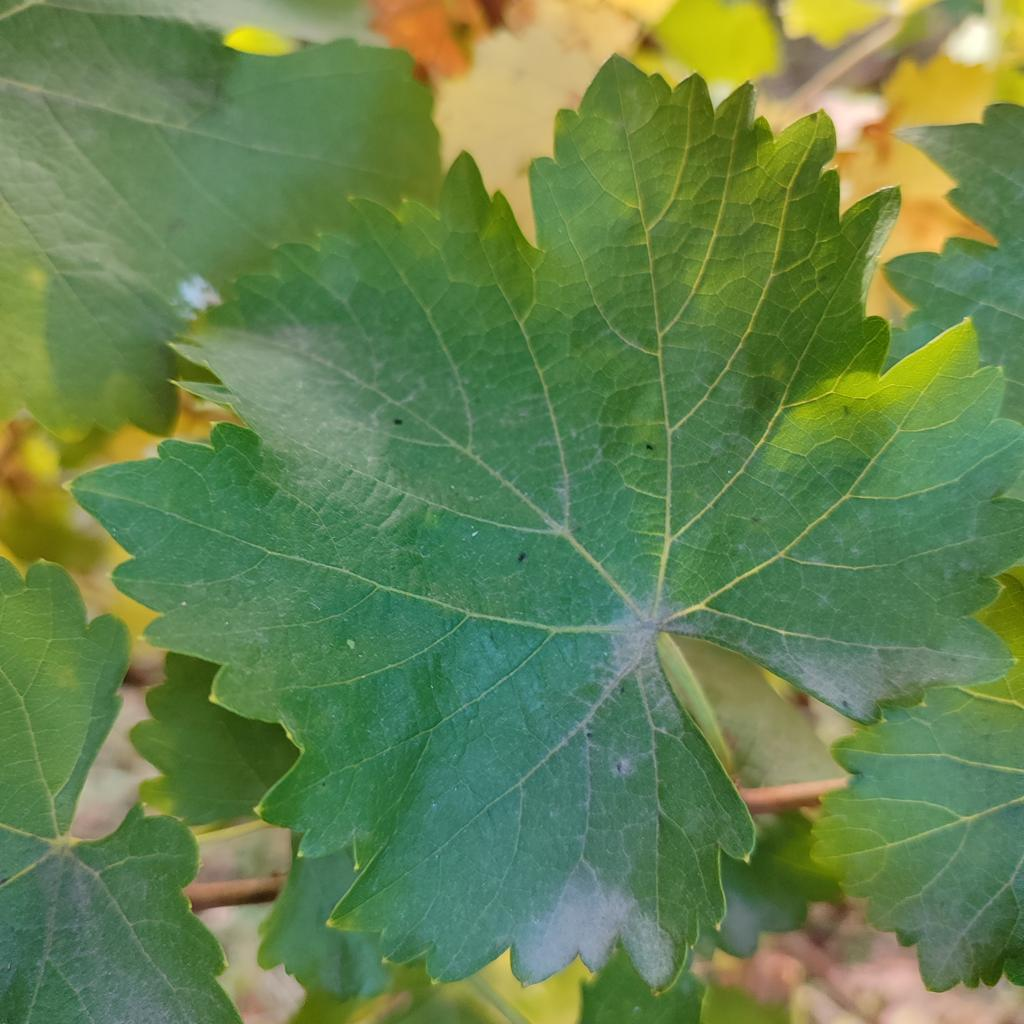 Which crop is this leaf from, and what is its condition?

grapevine, powdery mildew
